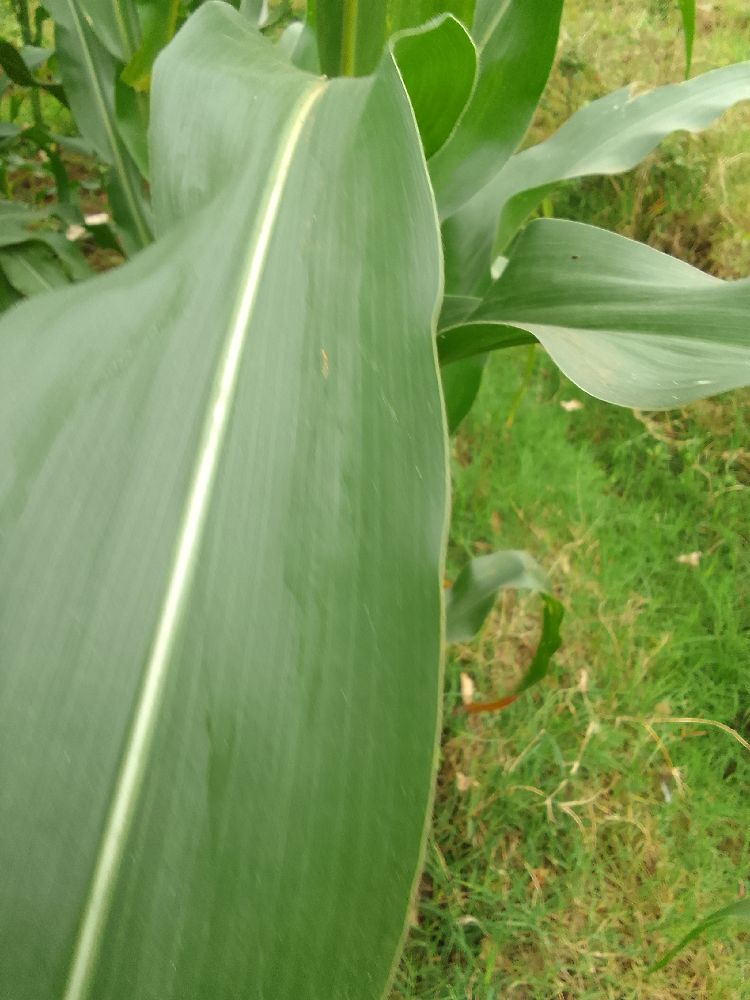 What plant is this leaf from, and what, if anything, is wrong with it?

maize, healthy
